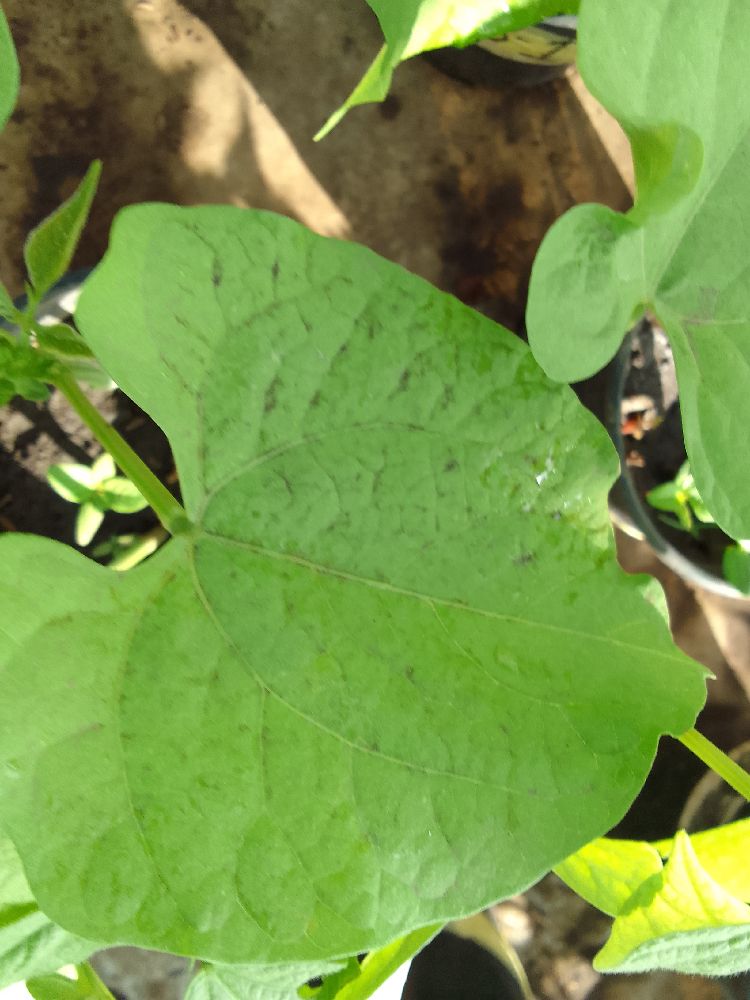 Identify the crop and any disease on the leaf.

common bean, healthy
